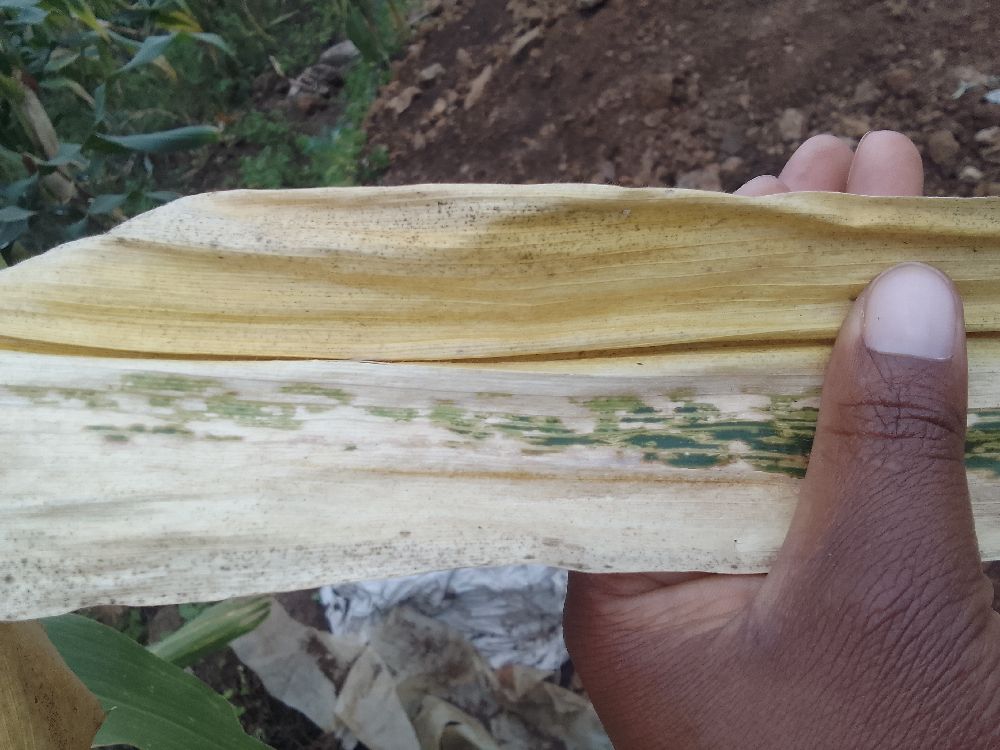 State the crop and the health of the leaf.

maize, maize lethal necrosis
